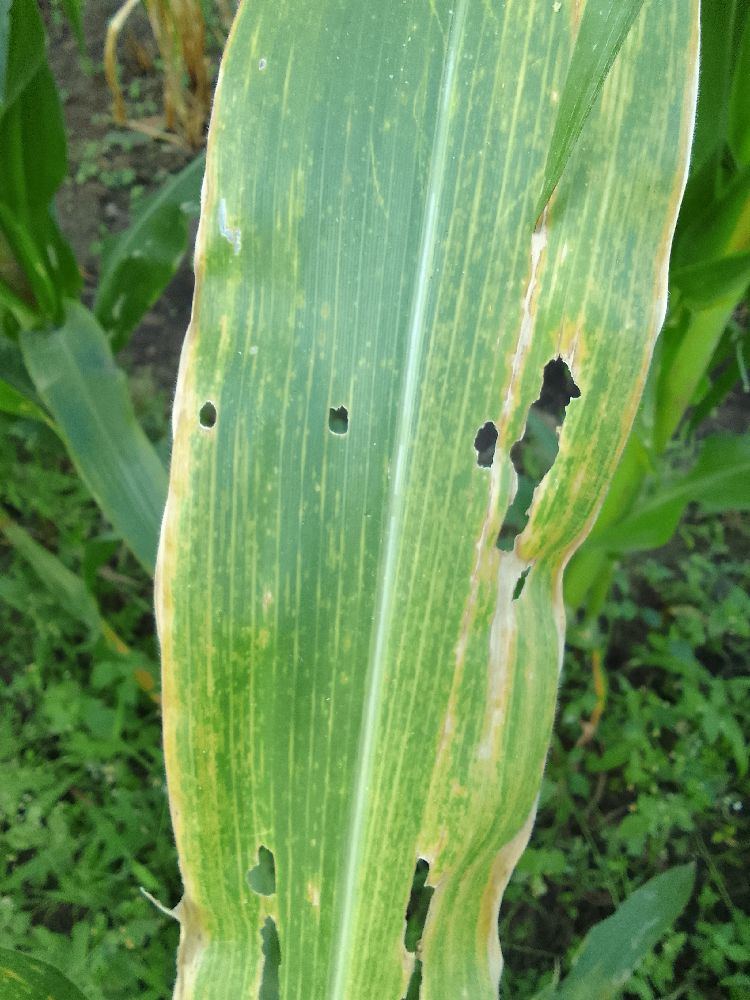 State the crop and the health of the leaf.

maize, maize lethal necrosis
